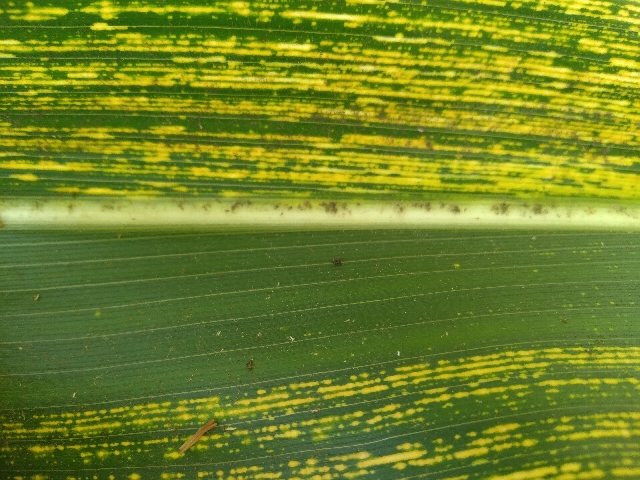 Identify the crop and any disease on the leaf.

maize, maize streak virus
